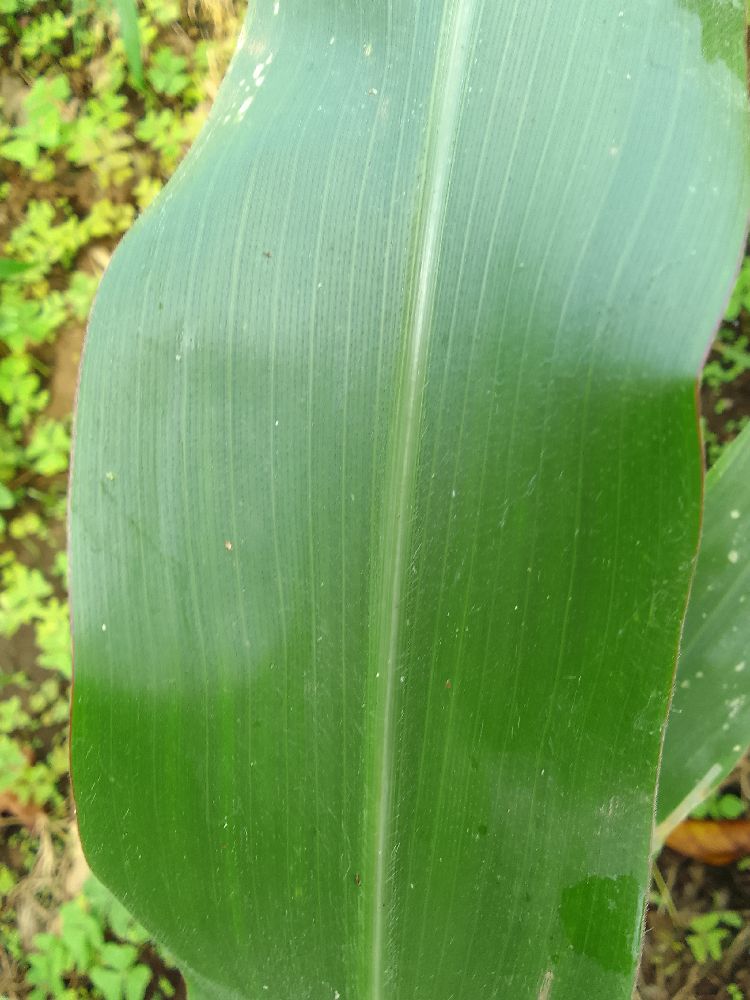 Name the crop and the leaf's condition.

maize, healthy
